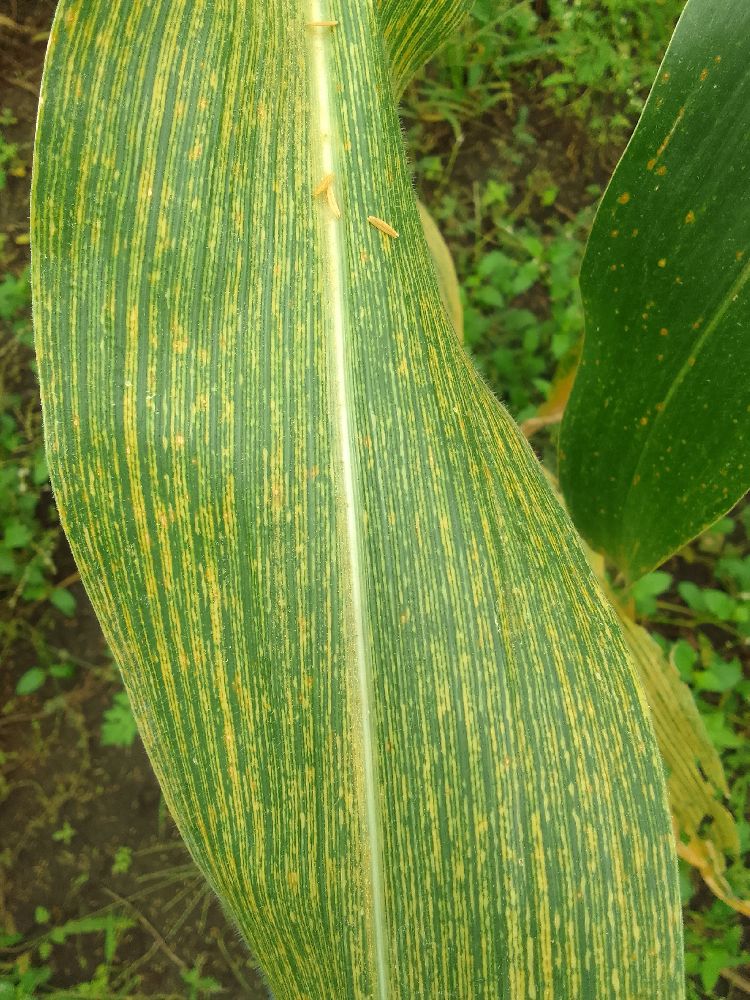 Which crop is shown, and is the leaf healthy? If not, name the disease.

maize, maize streak virus
